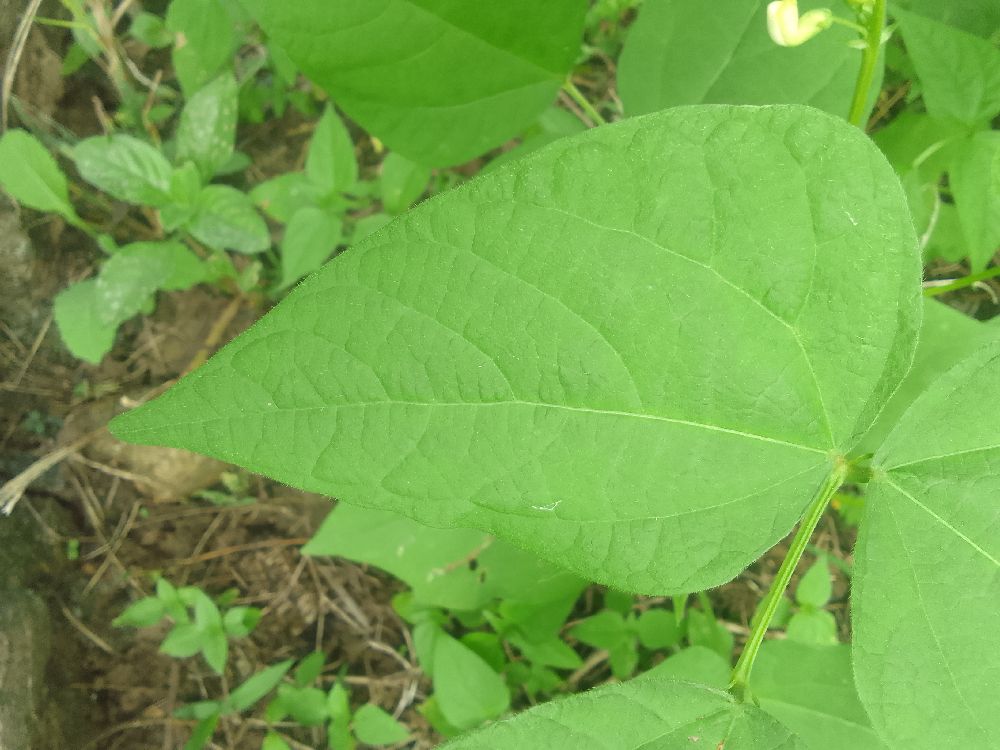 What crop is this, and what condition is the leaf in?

common bean, healthy
